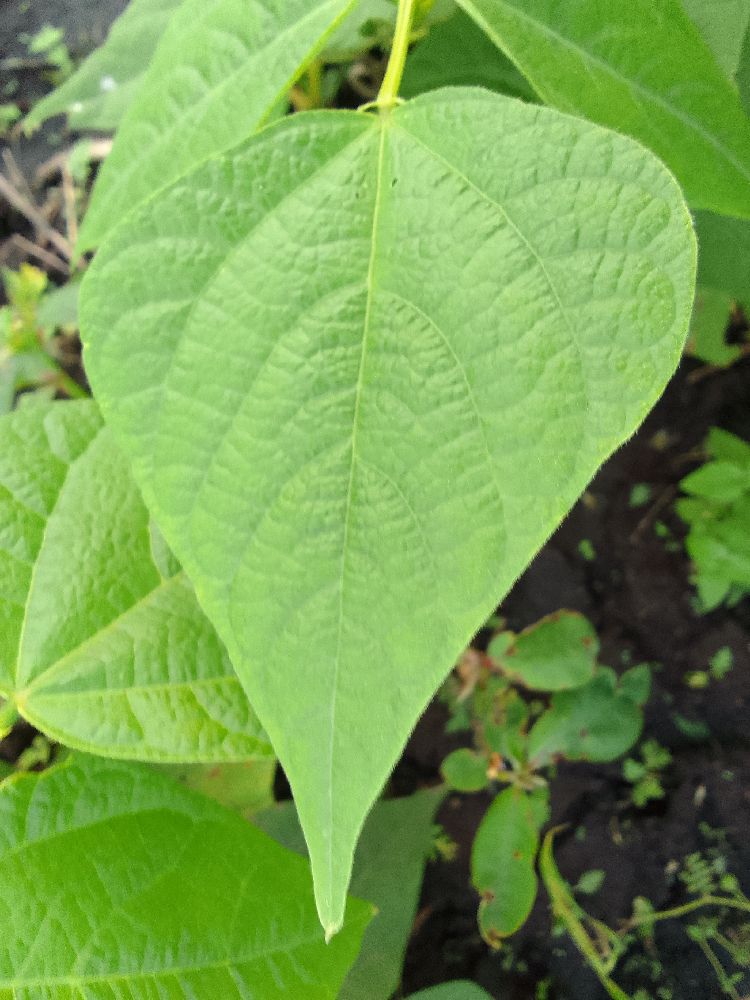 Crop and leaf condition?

common bean, healthy
